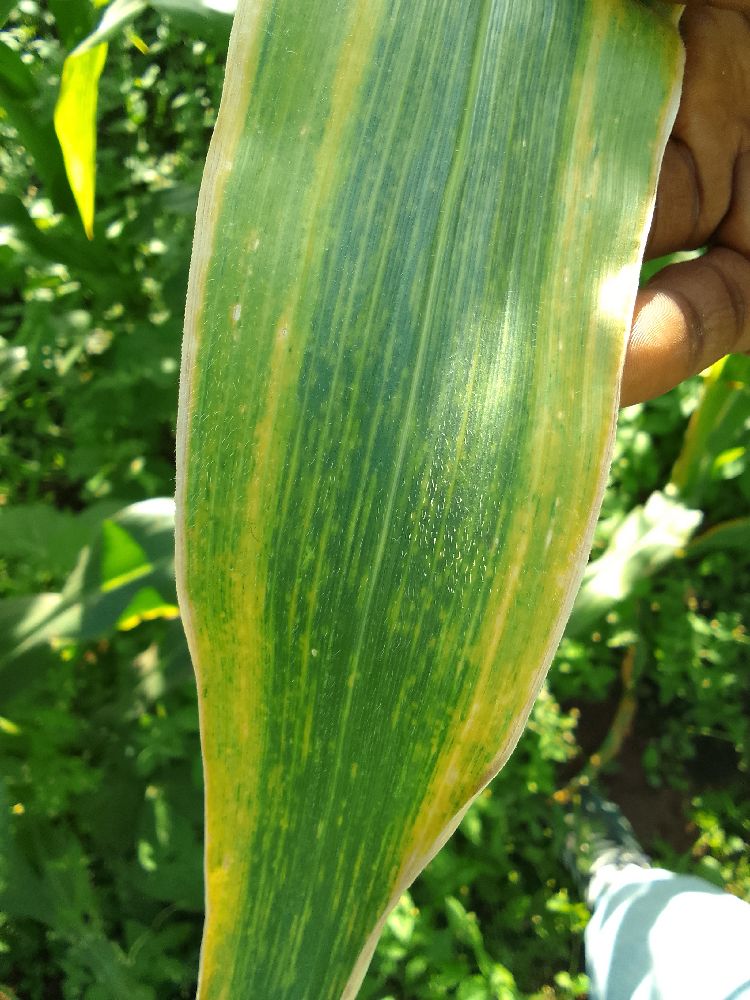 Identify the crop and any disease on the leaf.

maize, maize lethal necrosis
